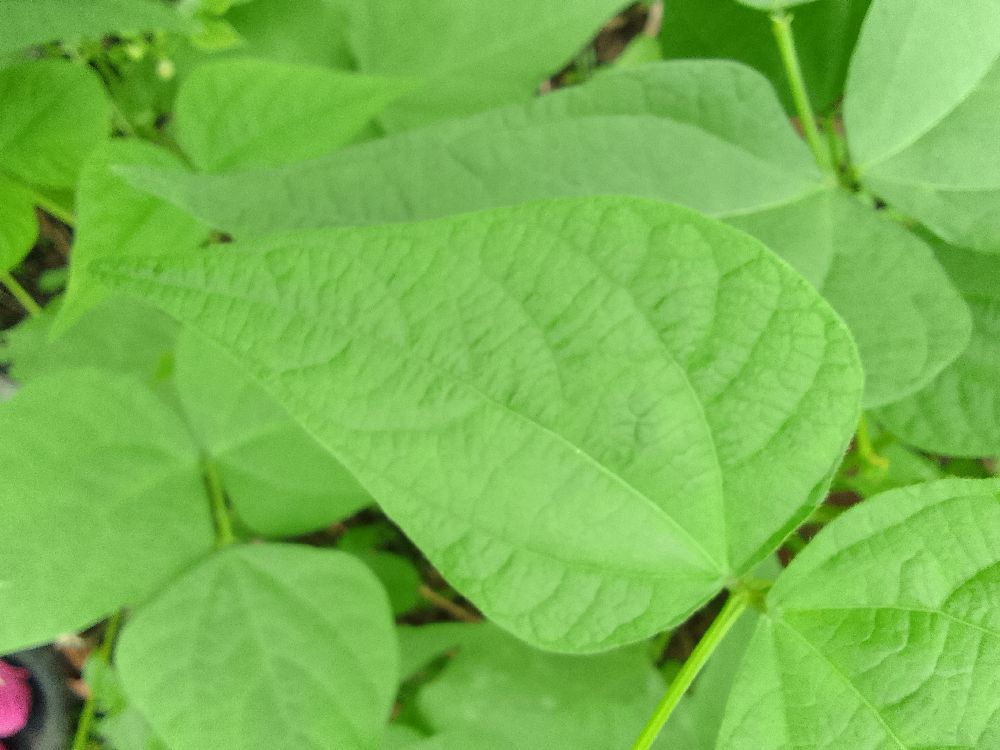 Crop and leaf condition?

common bean, healthy
